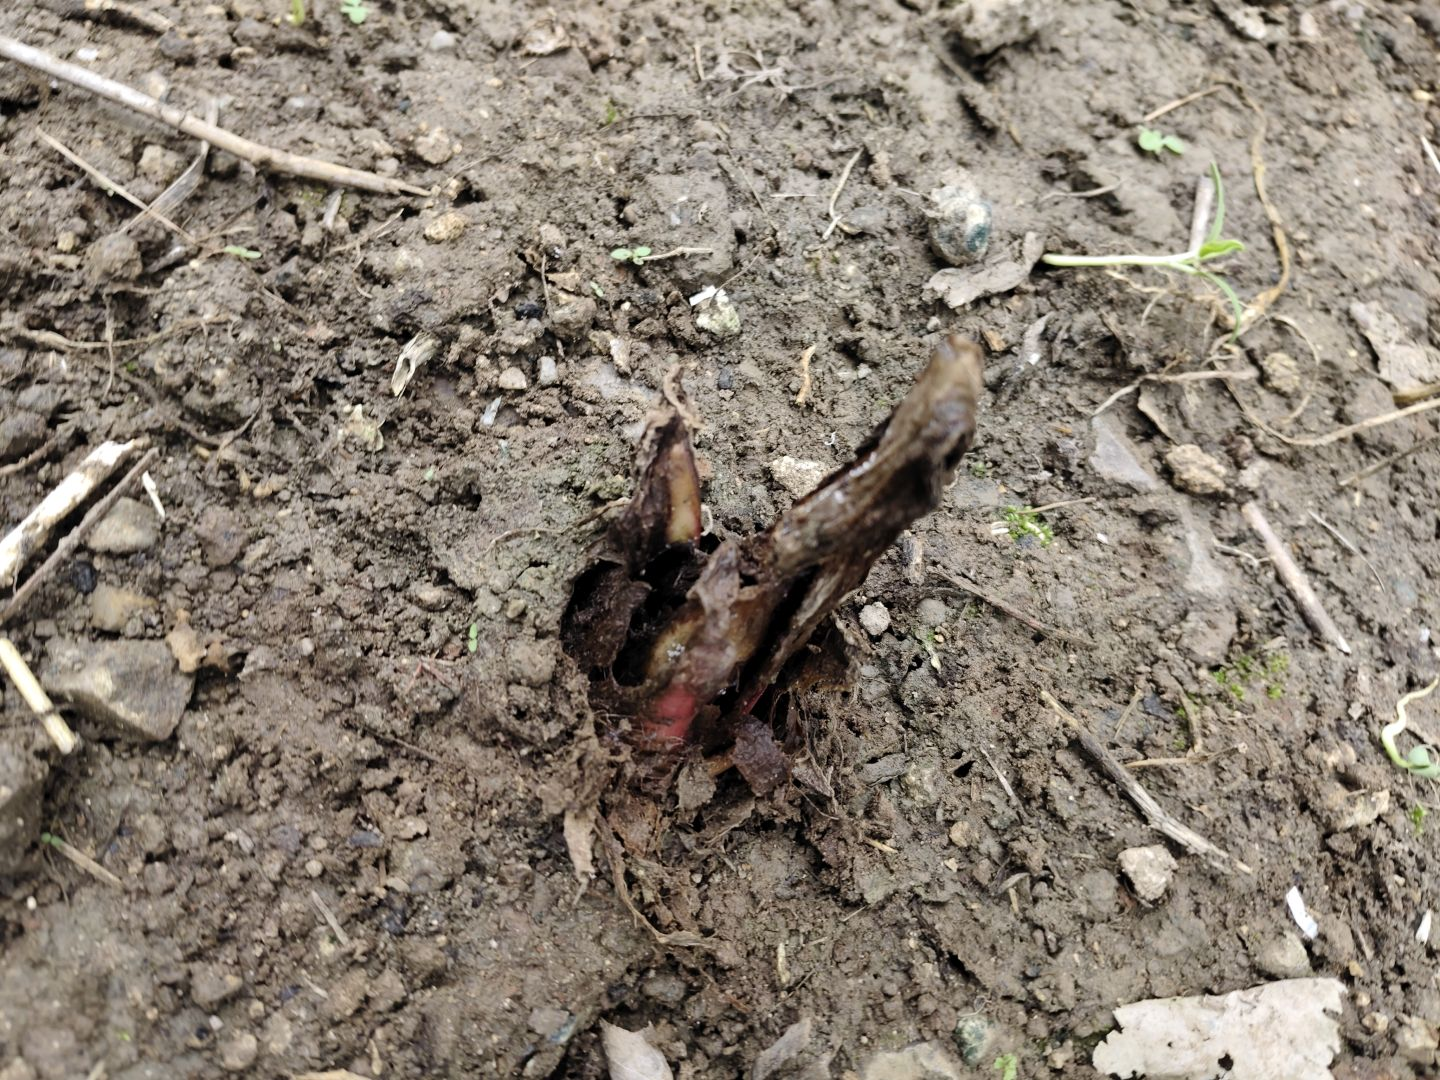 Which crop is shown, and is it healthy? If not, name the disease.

taro, root rot
